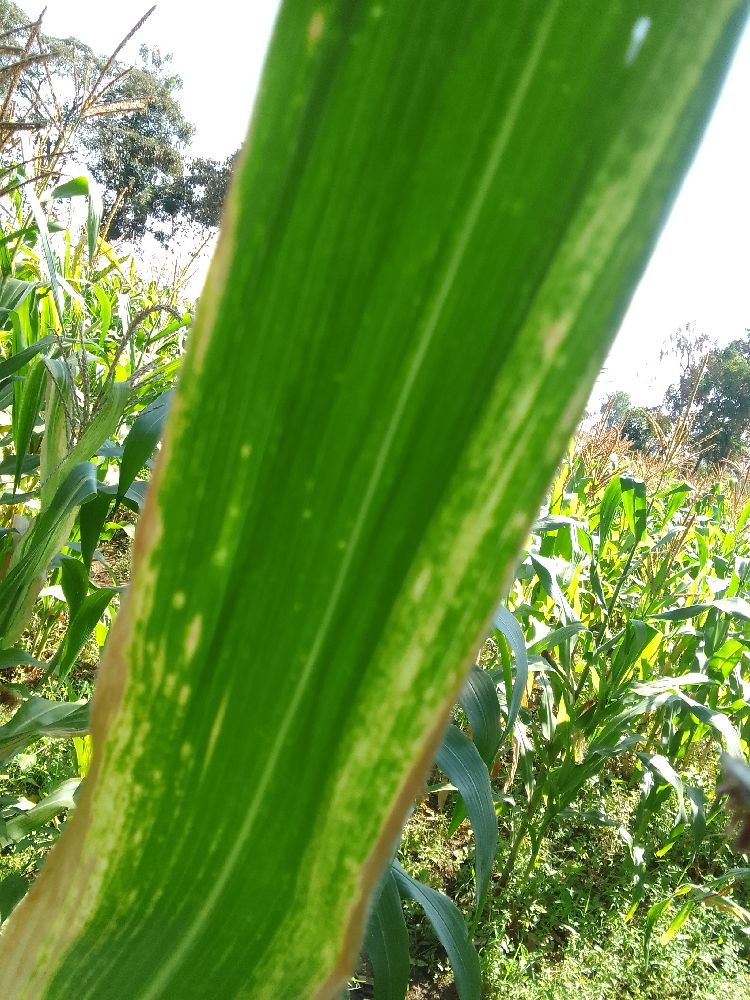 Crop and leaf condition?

maize, maize lethal necrosis
